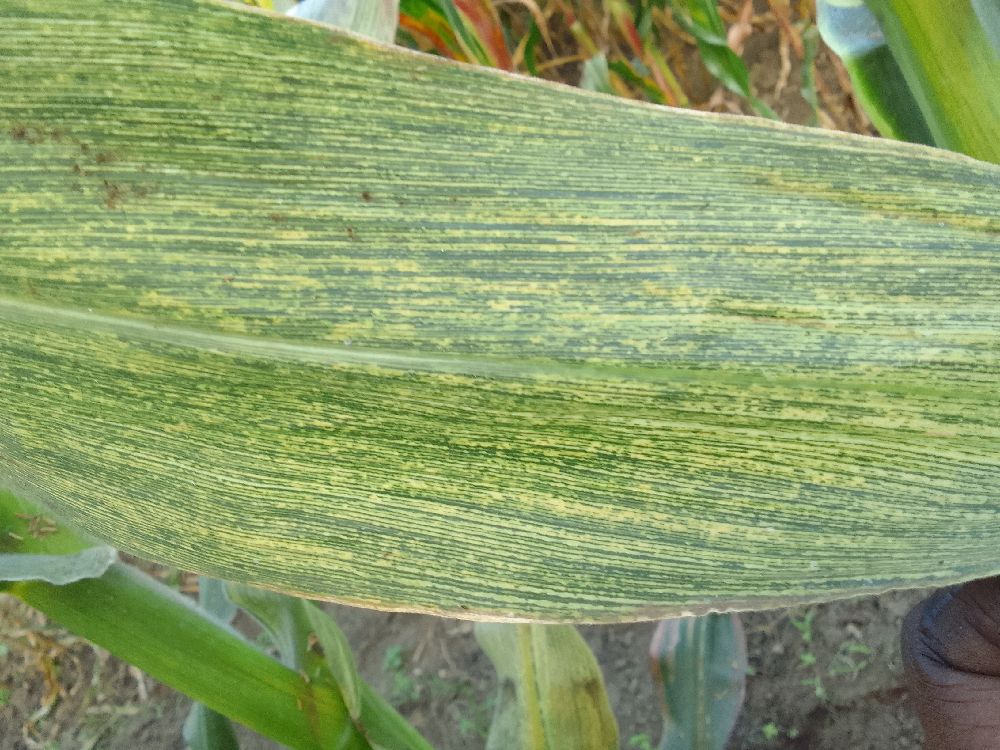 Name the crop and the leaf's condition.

maize, maize streak virus
